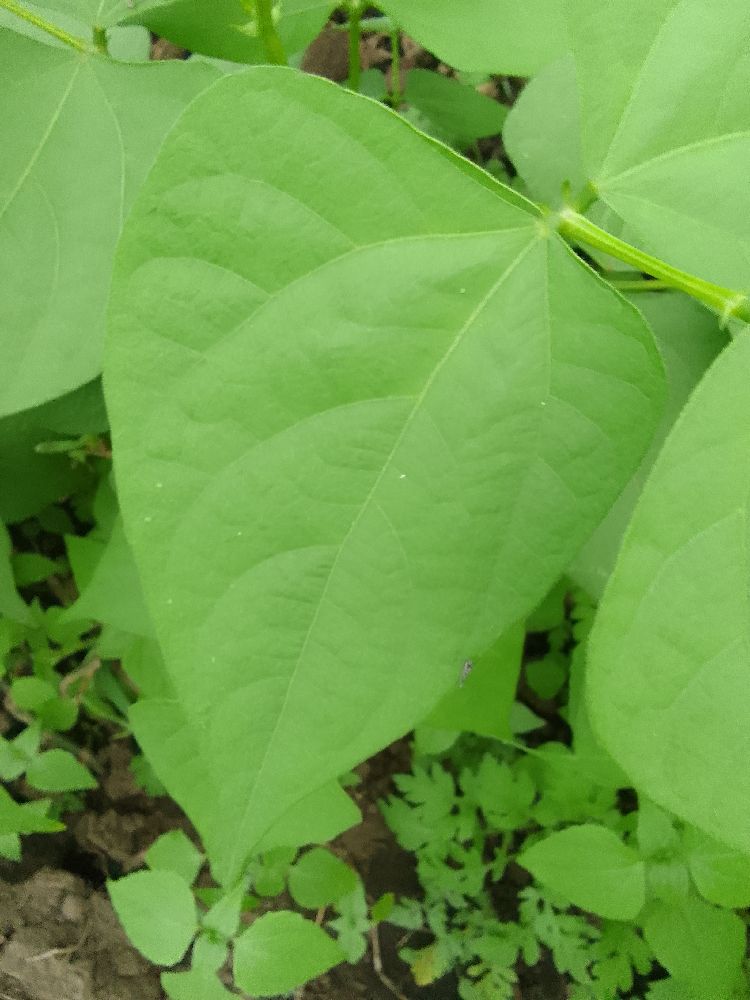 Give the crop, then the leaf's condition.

common bean, healthy
